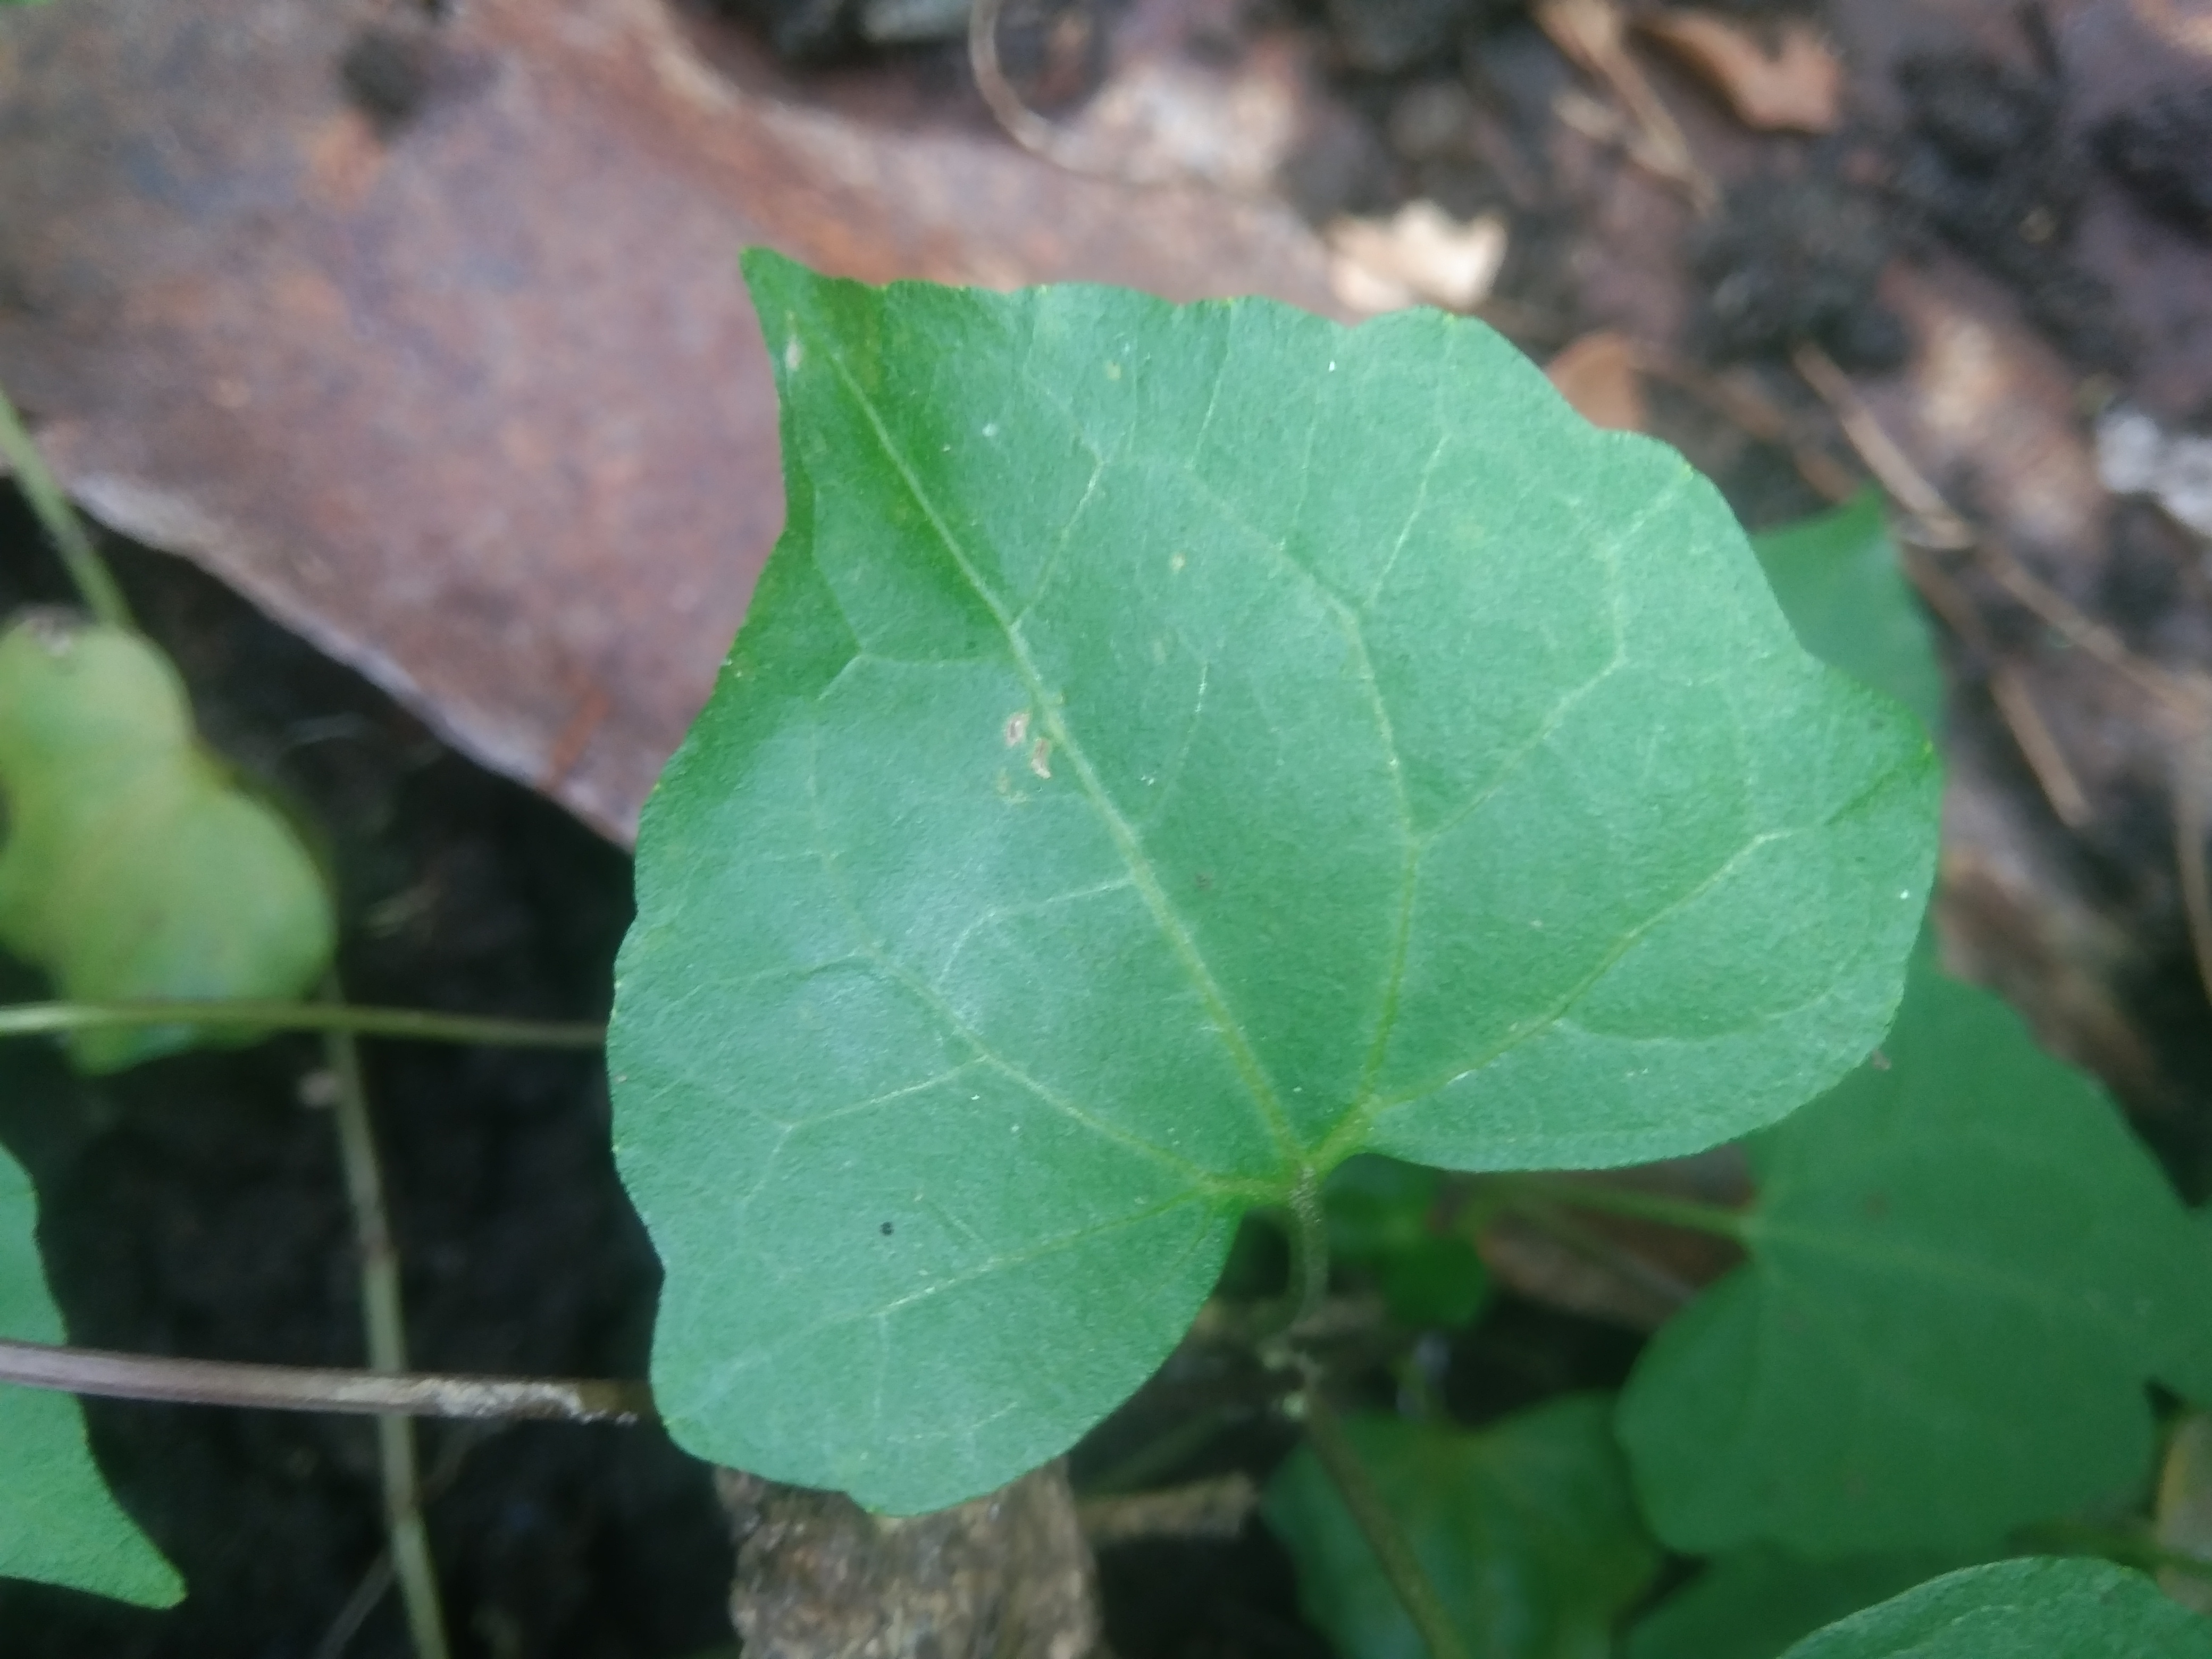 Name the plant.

bitter vine
